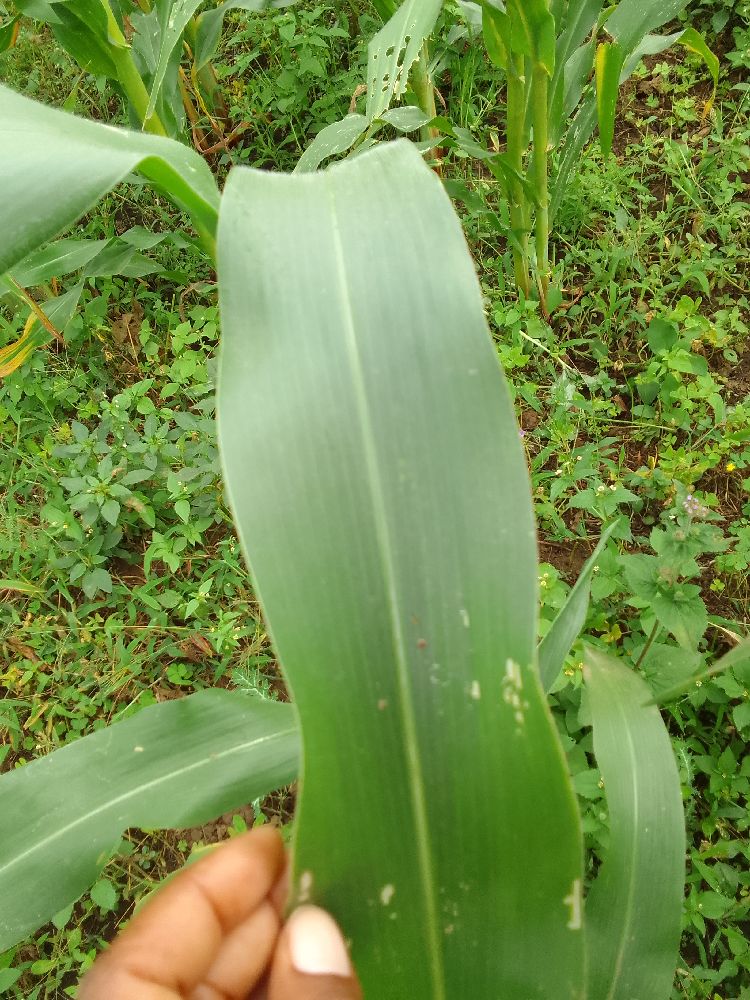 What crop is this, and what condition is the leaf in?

maize, healthy
